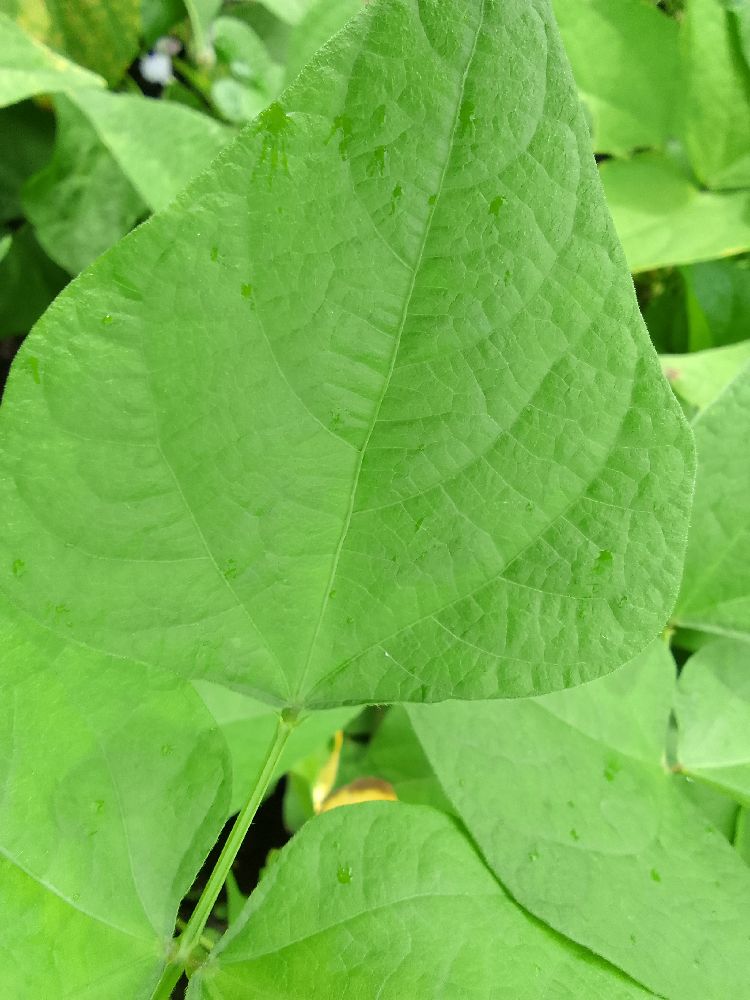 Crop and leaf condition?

common bean, healthy
